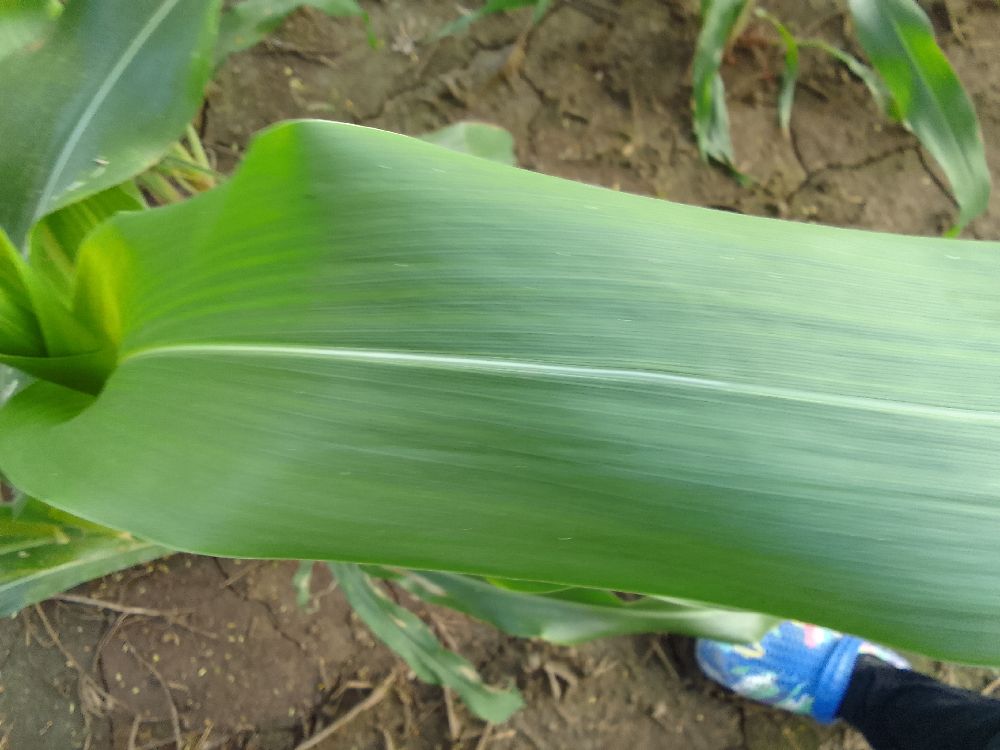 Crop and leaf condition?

maize, healthy
